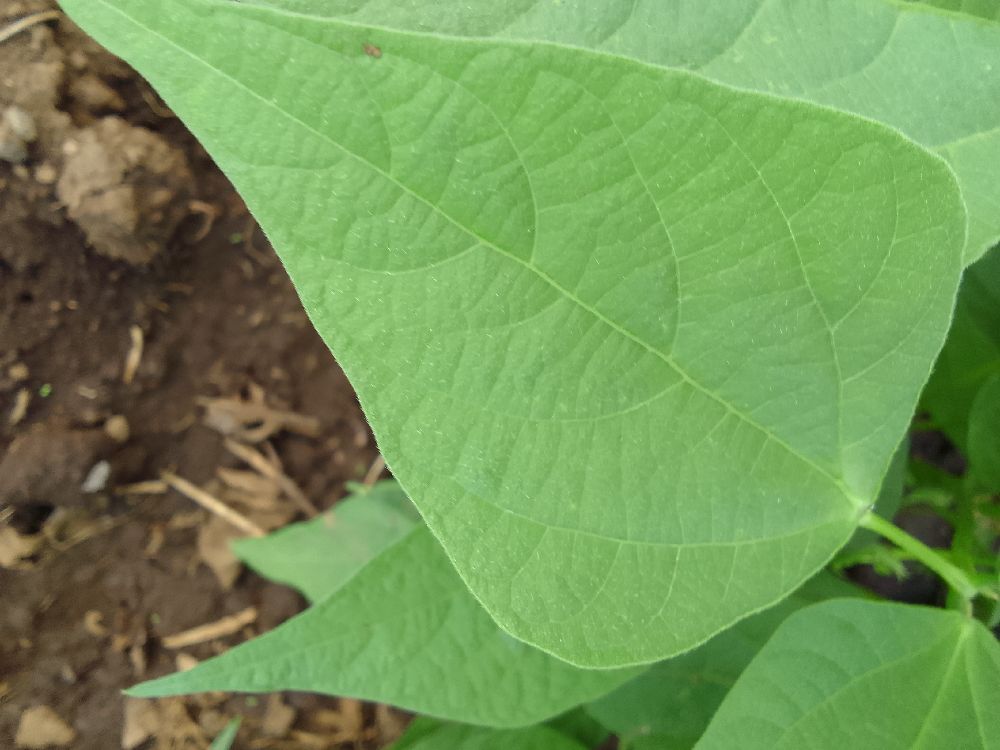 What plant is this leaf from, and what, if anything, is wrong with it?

common bean, healthy
